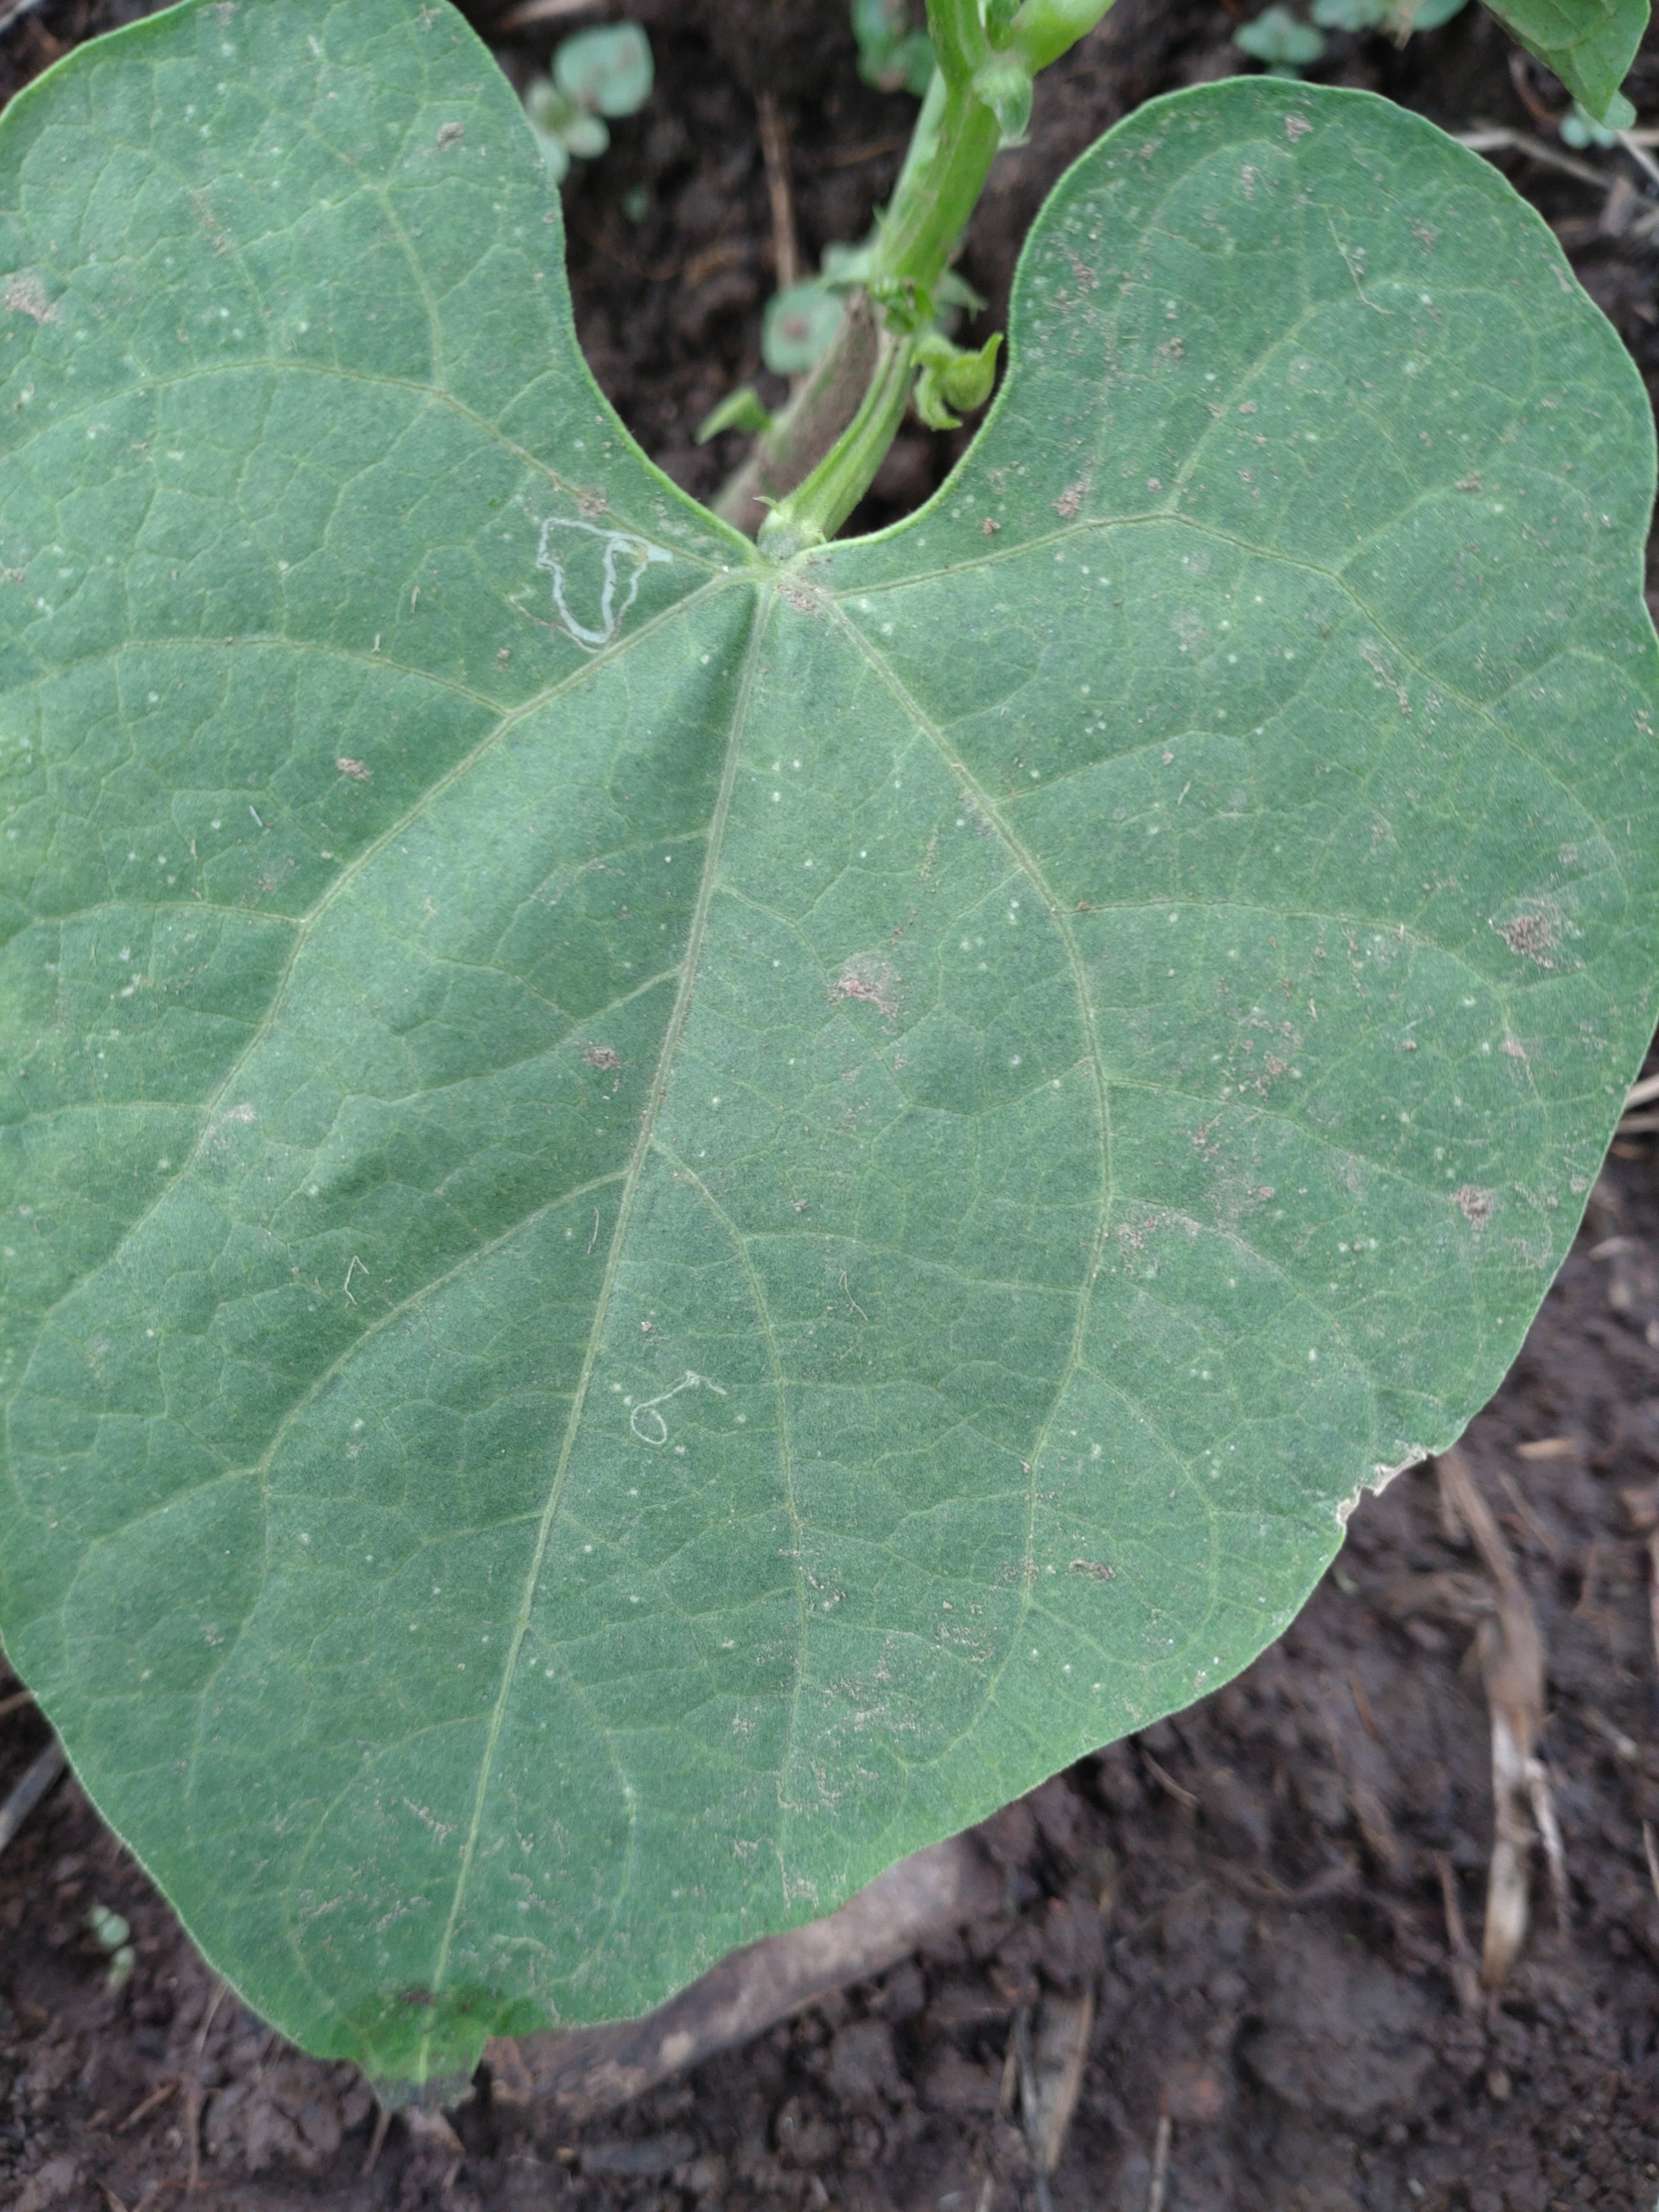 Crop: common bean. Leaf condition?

healthy
